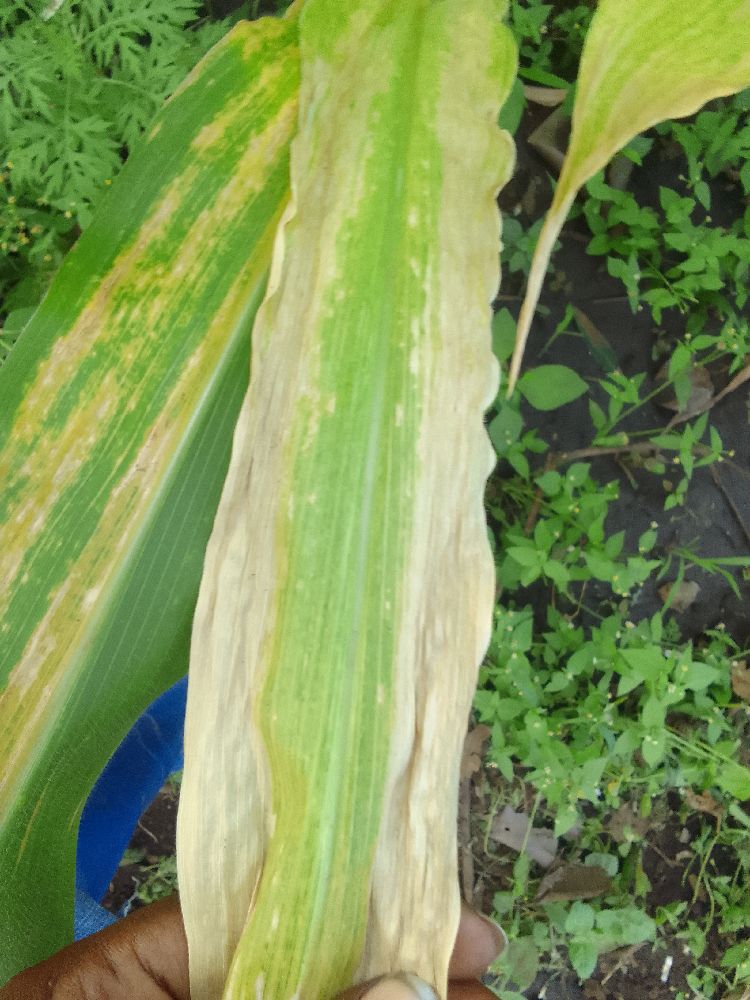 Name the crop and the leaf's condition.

maize, maize lethal necrosis
